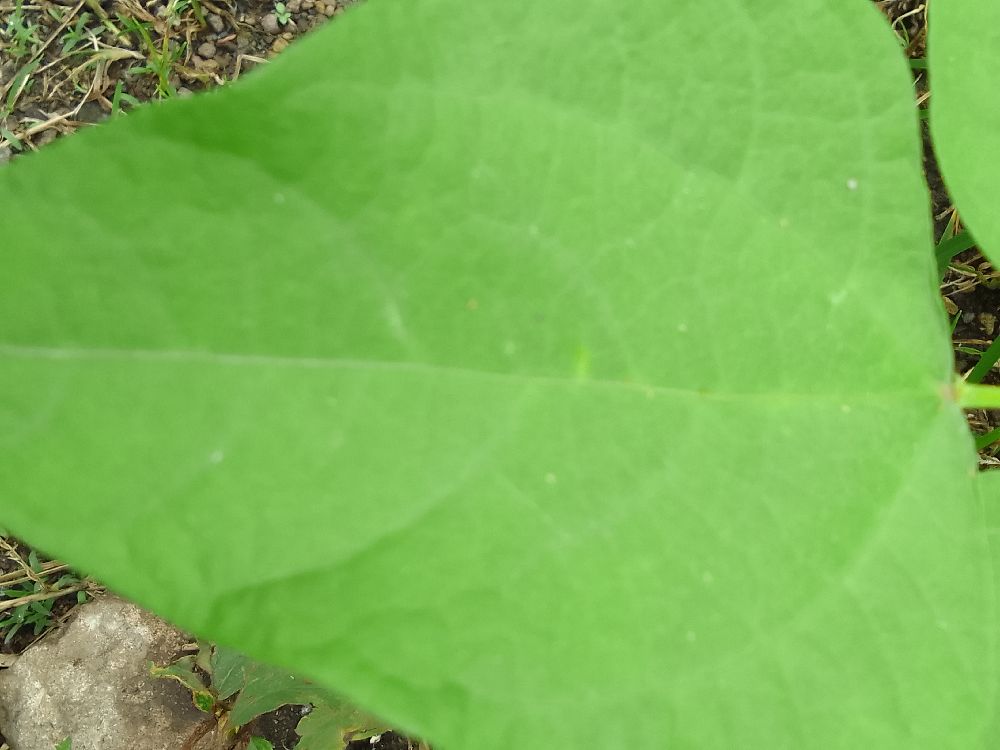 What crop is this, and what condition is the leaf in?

common bean, healthy
